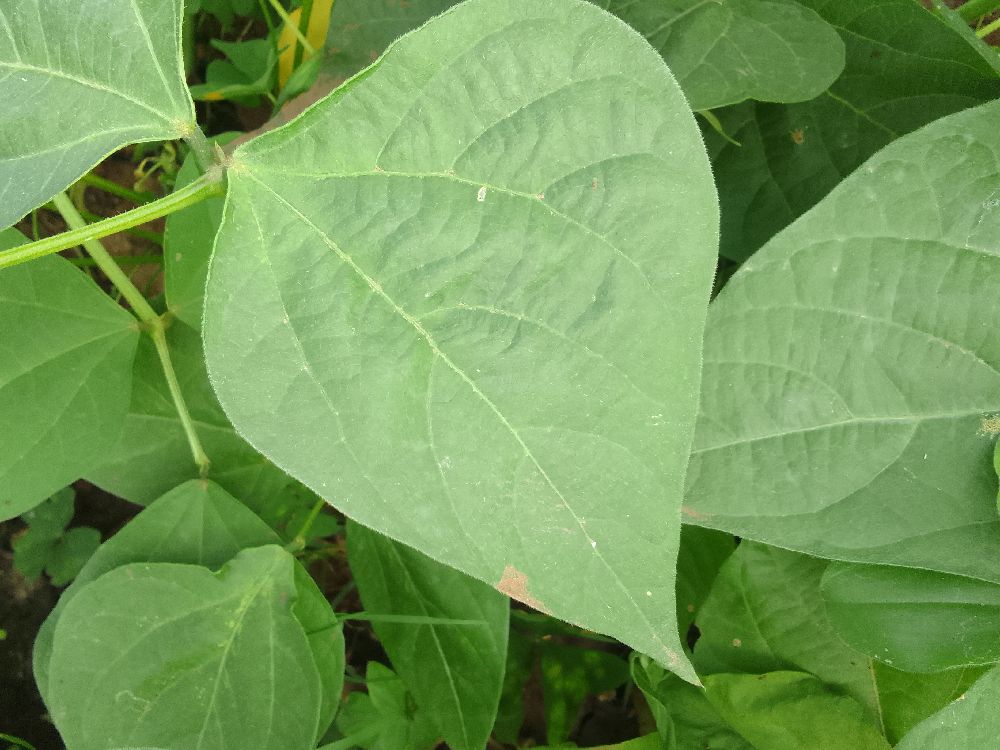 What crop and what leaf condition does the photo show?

common bean, healthy
